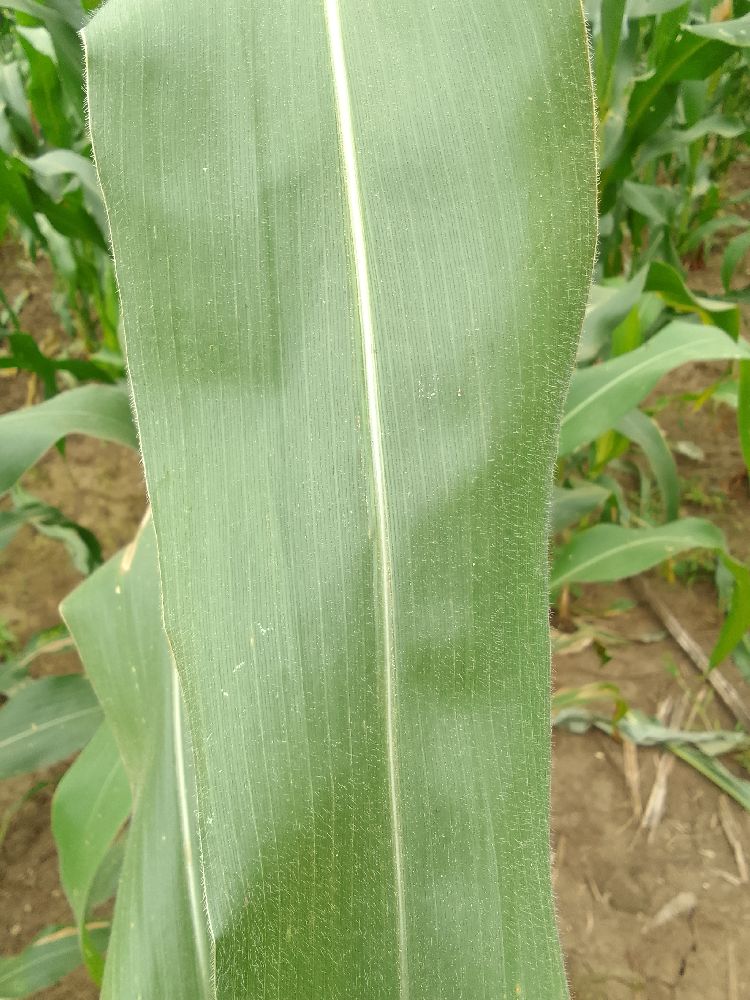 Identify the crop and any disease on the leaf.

maize, healthy
